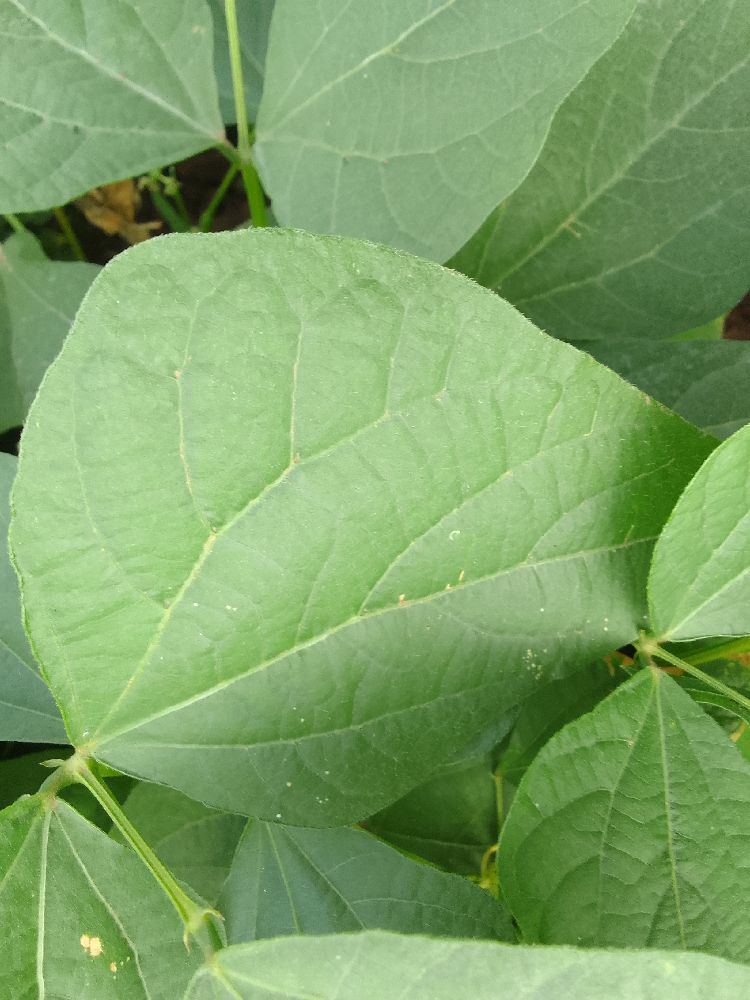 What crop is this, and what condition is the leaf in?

common bean, healthy
